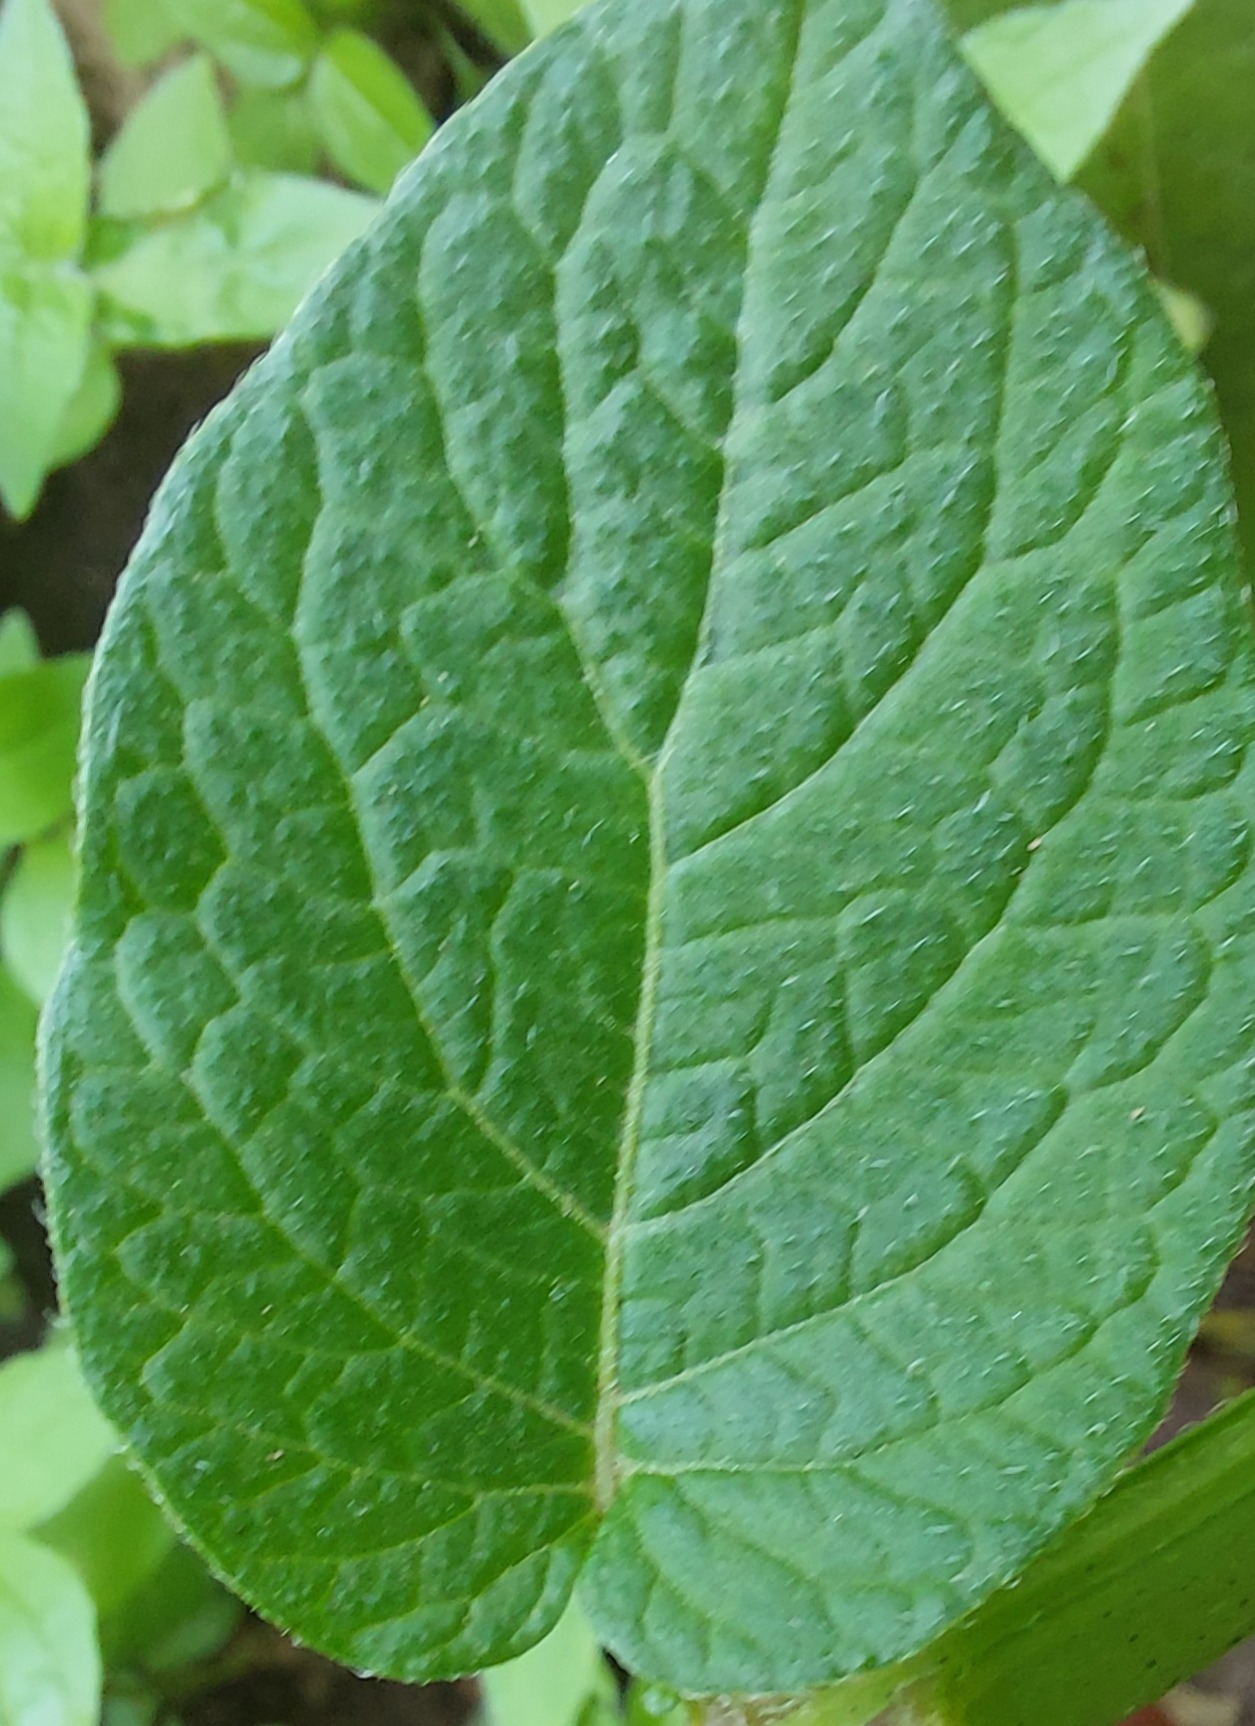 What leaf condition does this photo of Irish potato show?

healthy
